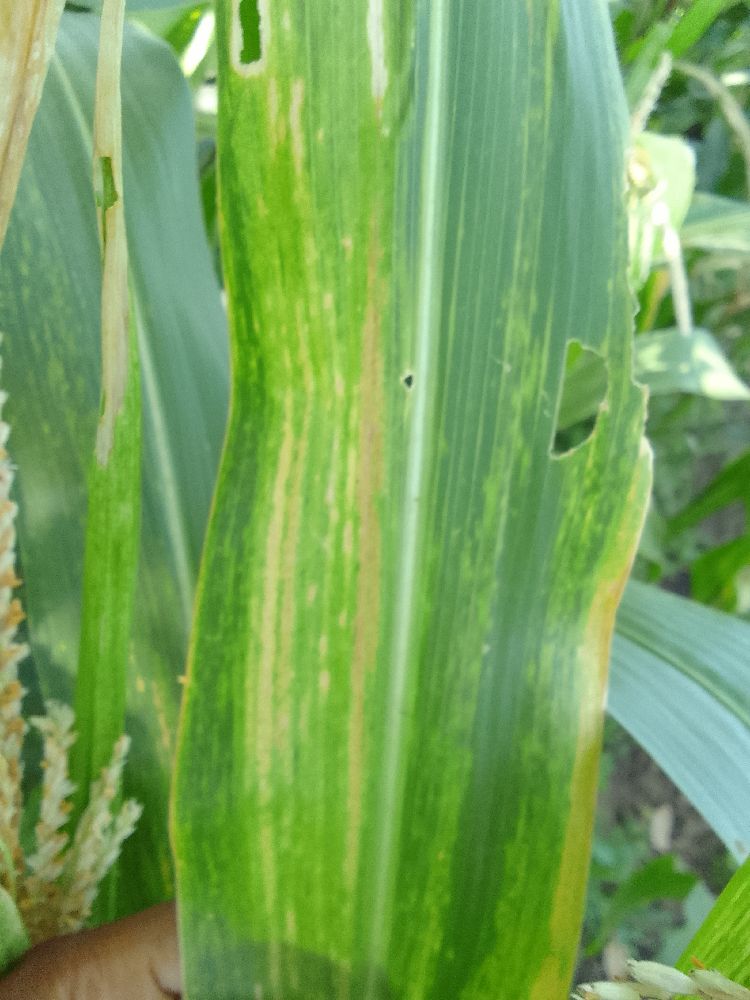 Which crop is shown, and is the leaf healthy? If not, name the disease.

maize, maize lethal necrosis
